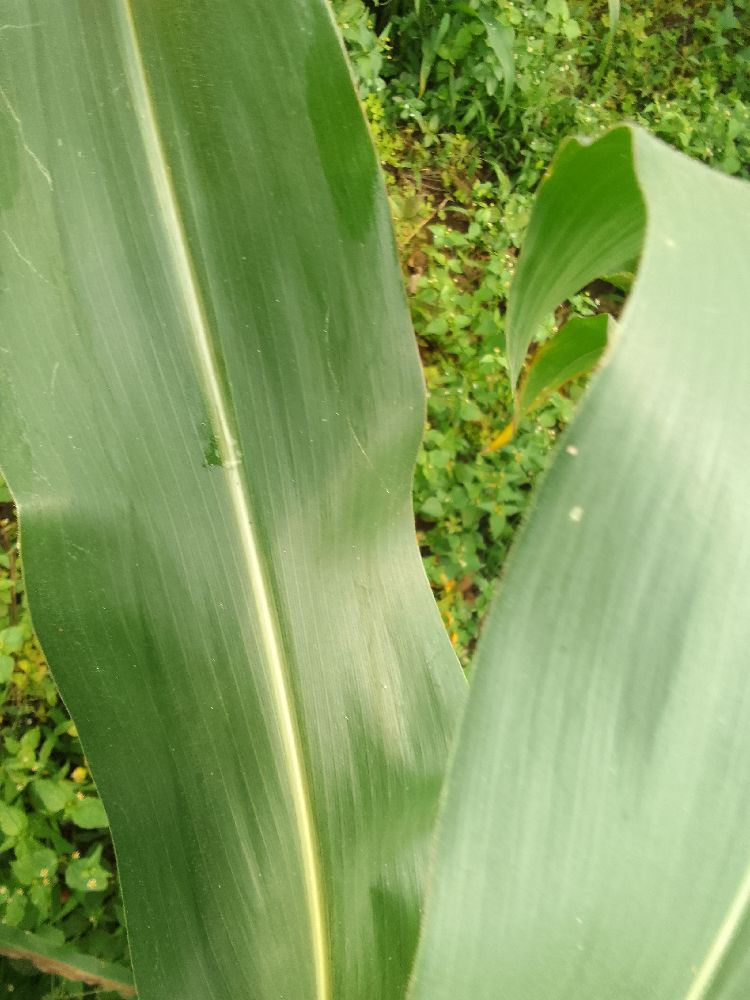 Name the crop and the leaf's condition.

maize, healthy
